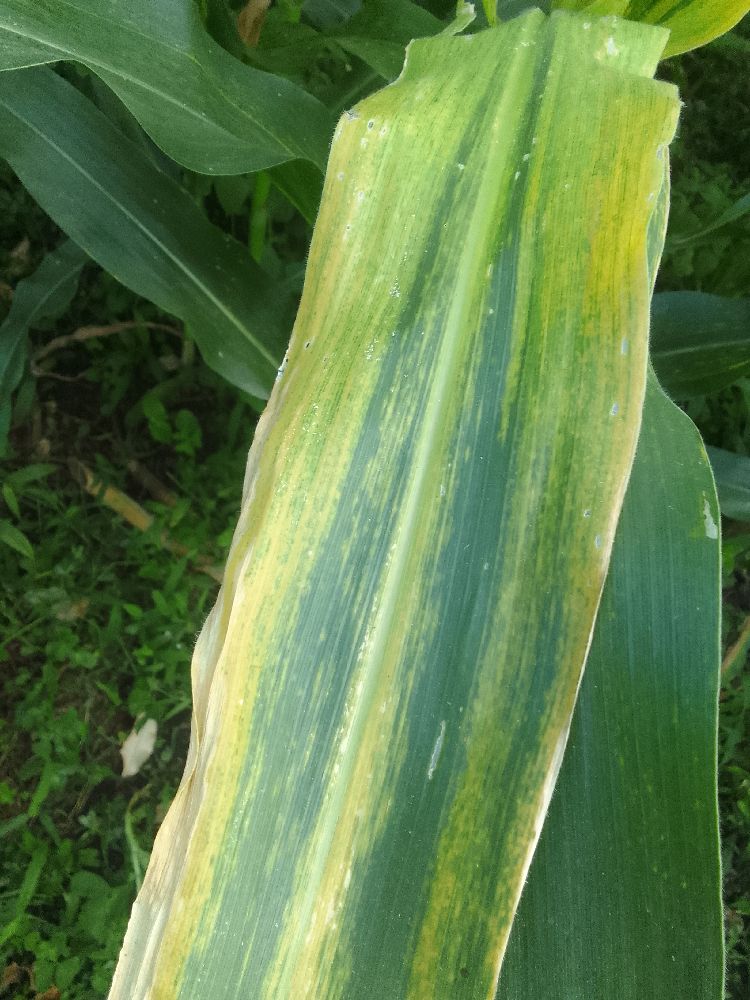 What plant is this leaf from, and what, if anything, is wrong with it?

maize, maize lethal necrosis
